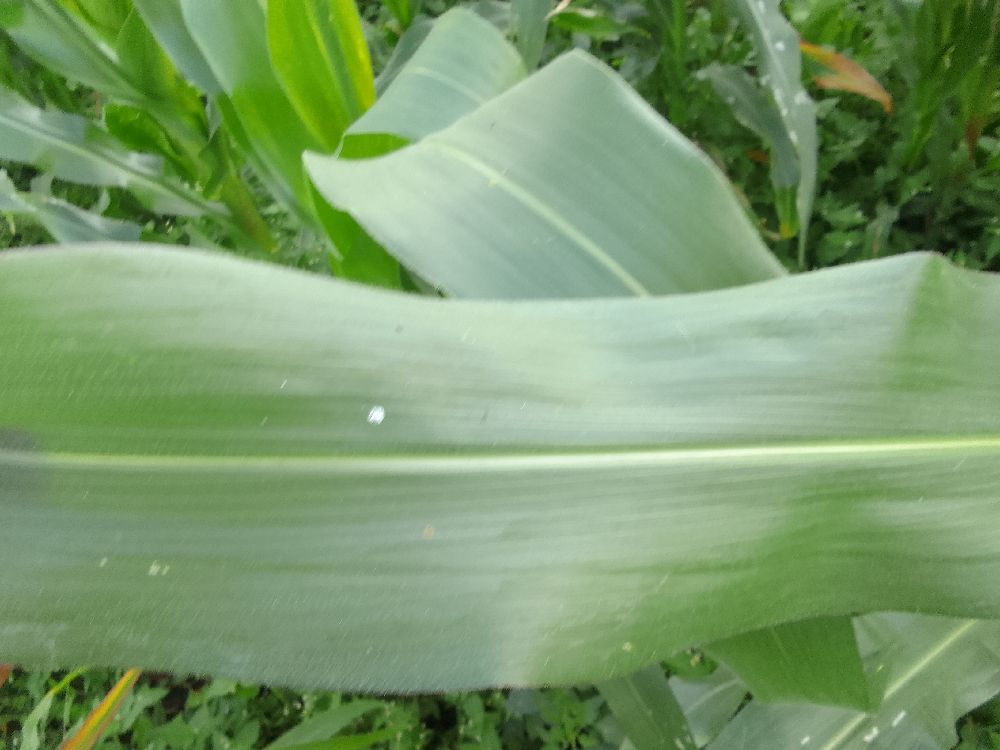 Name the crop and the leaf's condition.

maize, healthy
